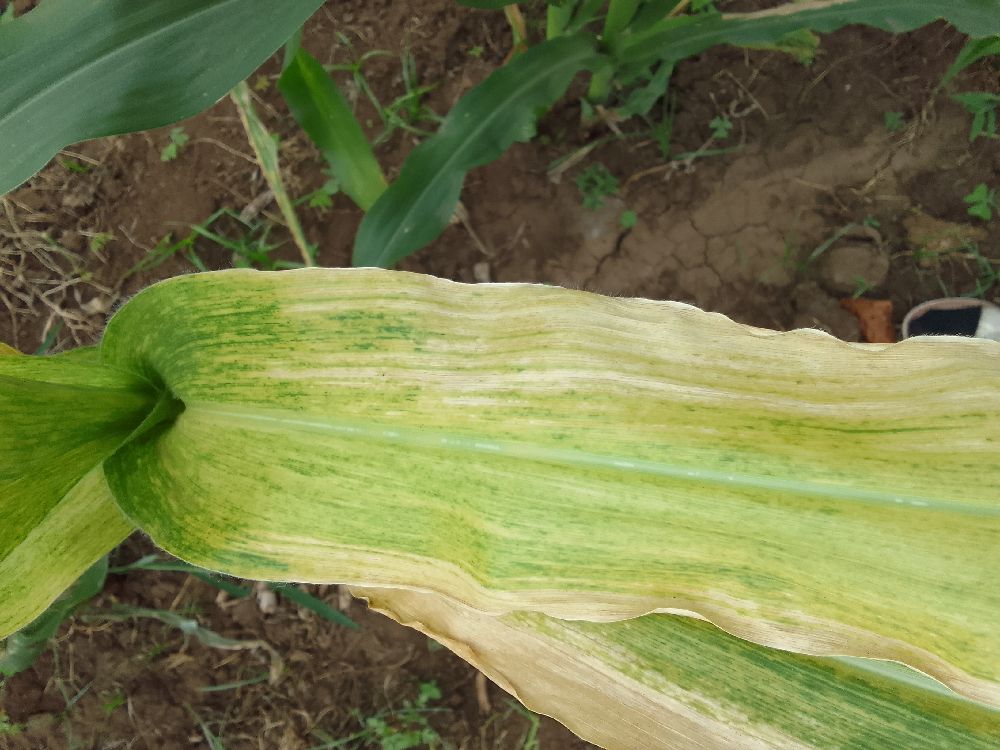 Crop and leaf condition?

maize, maize lethal necrosis
